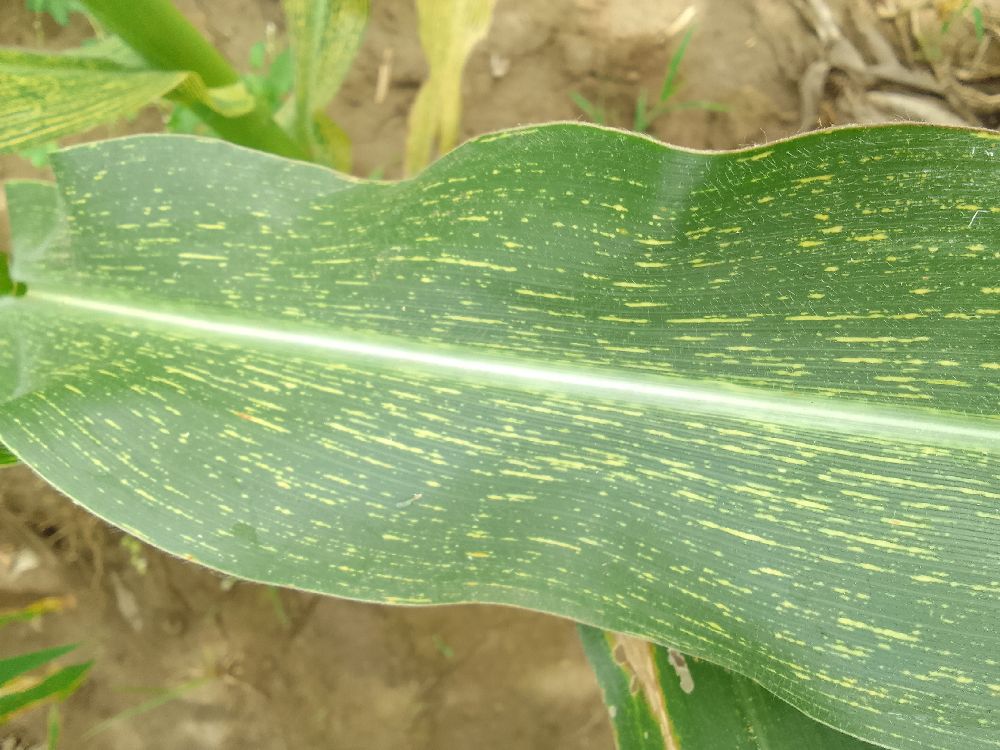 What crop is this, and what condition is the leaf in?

maize, maize streak virus
